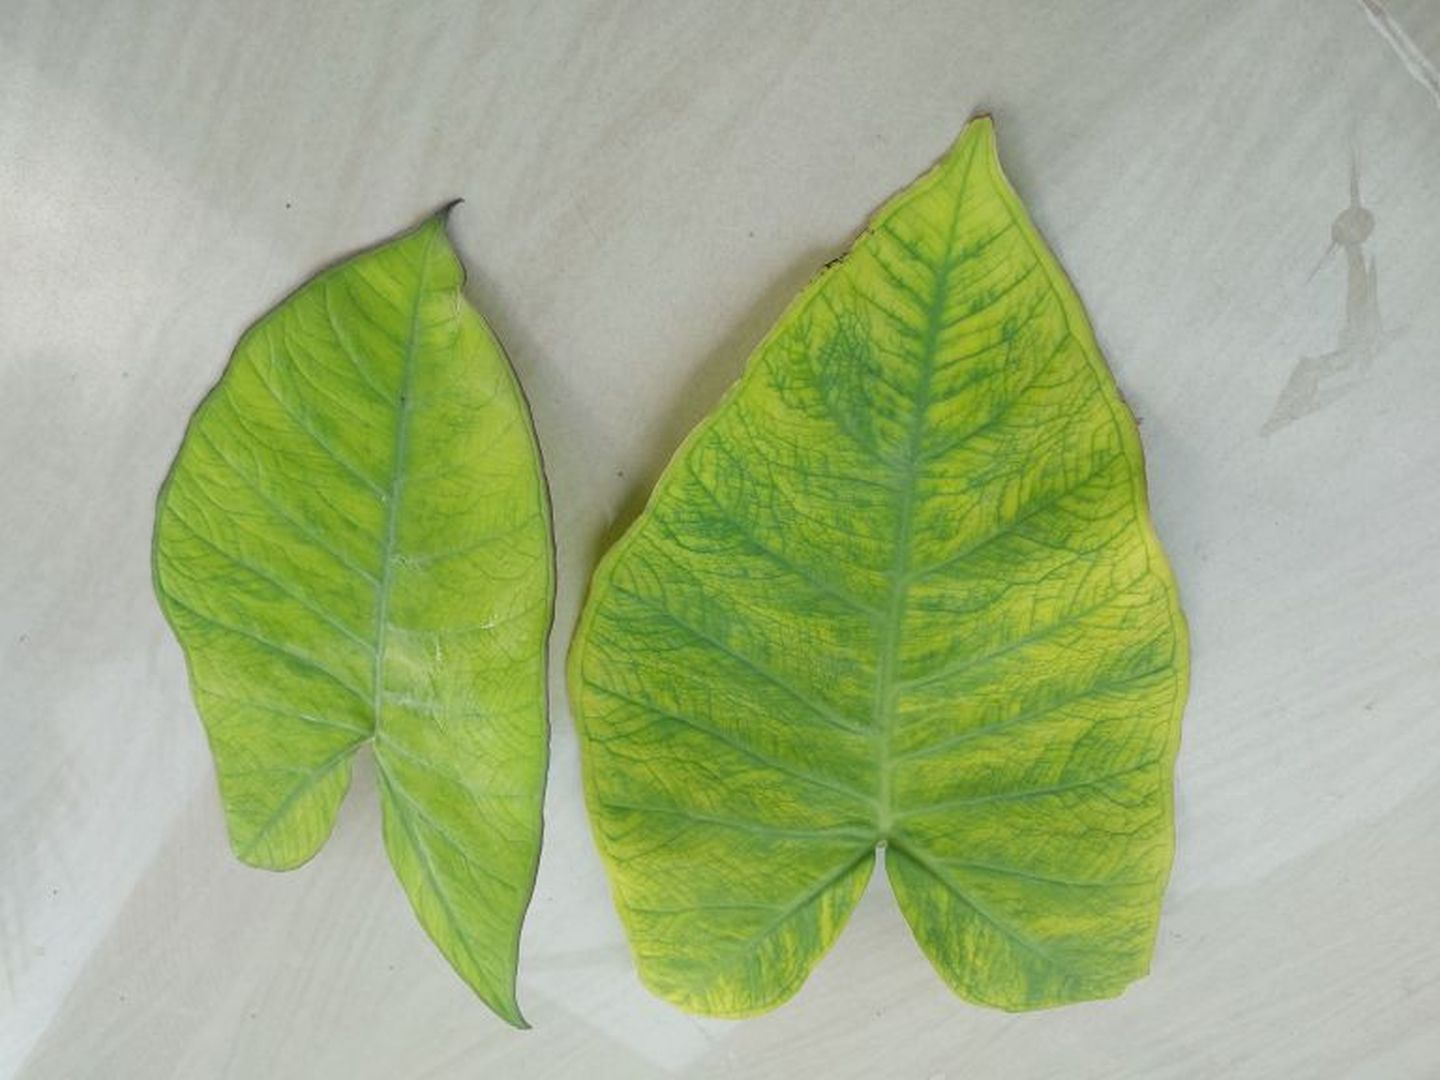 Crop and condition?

taro, mosaic
